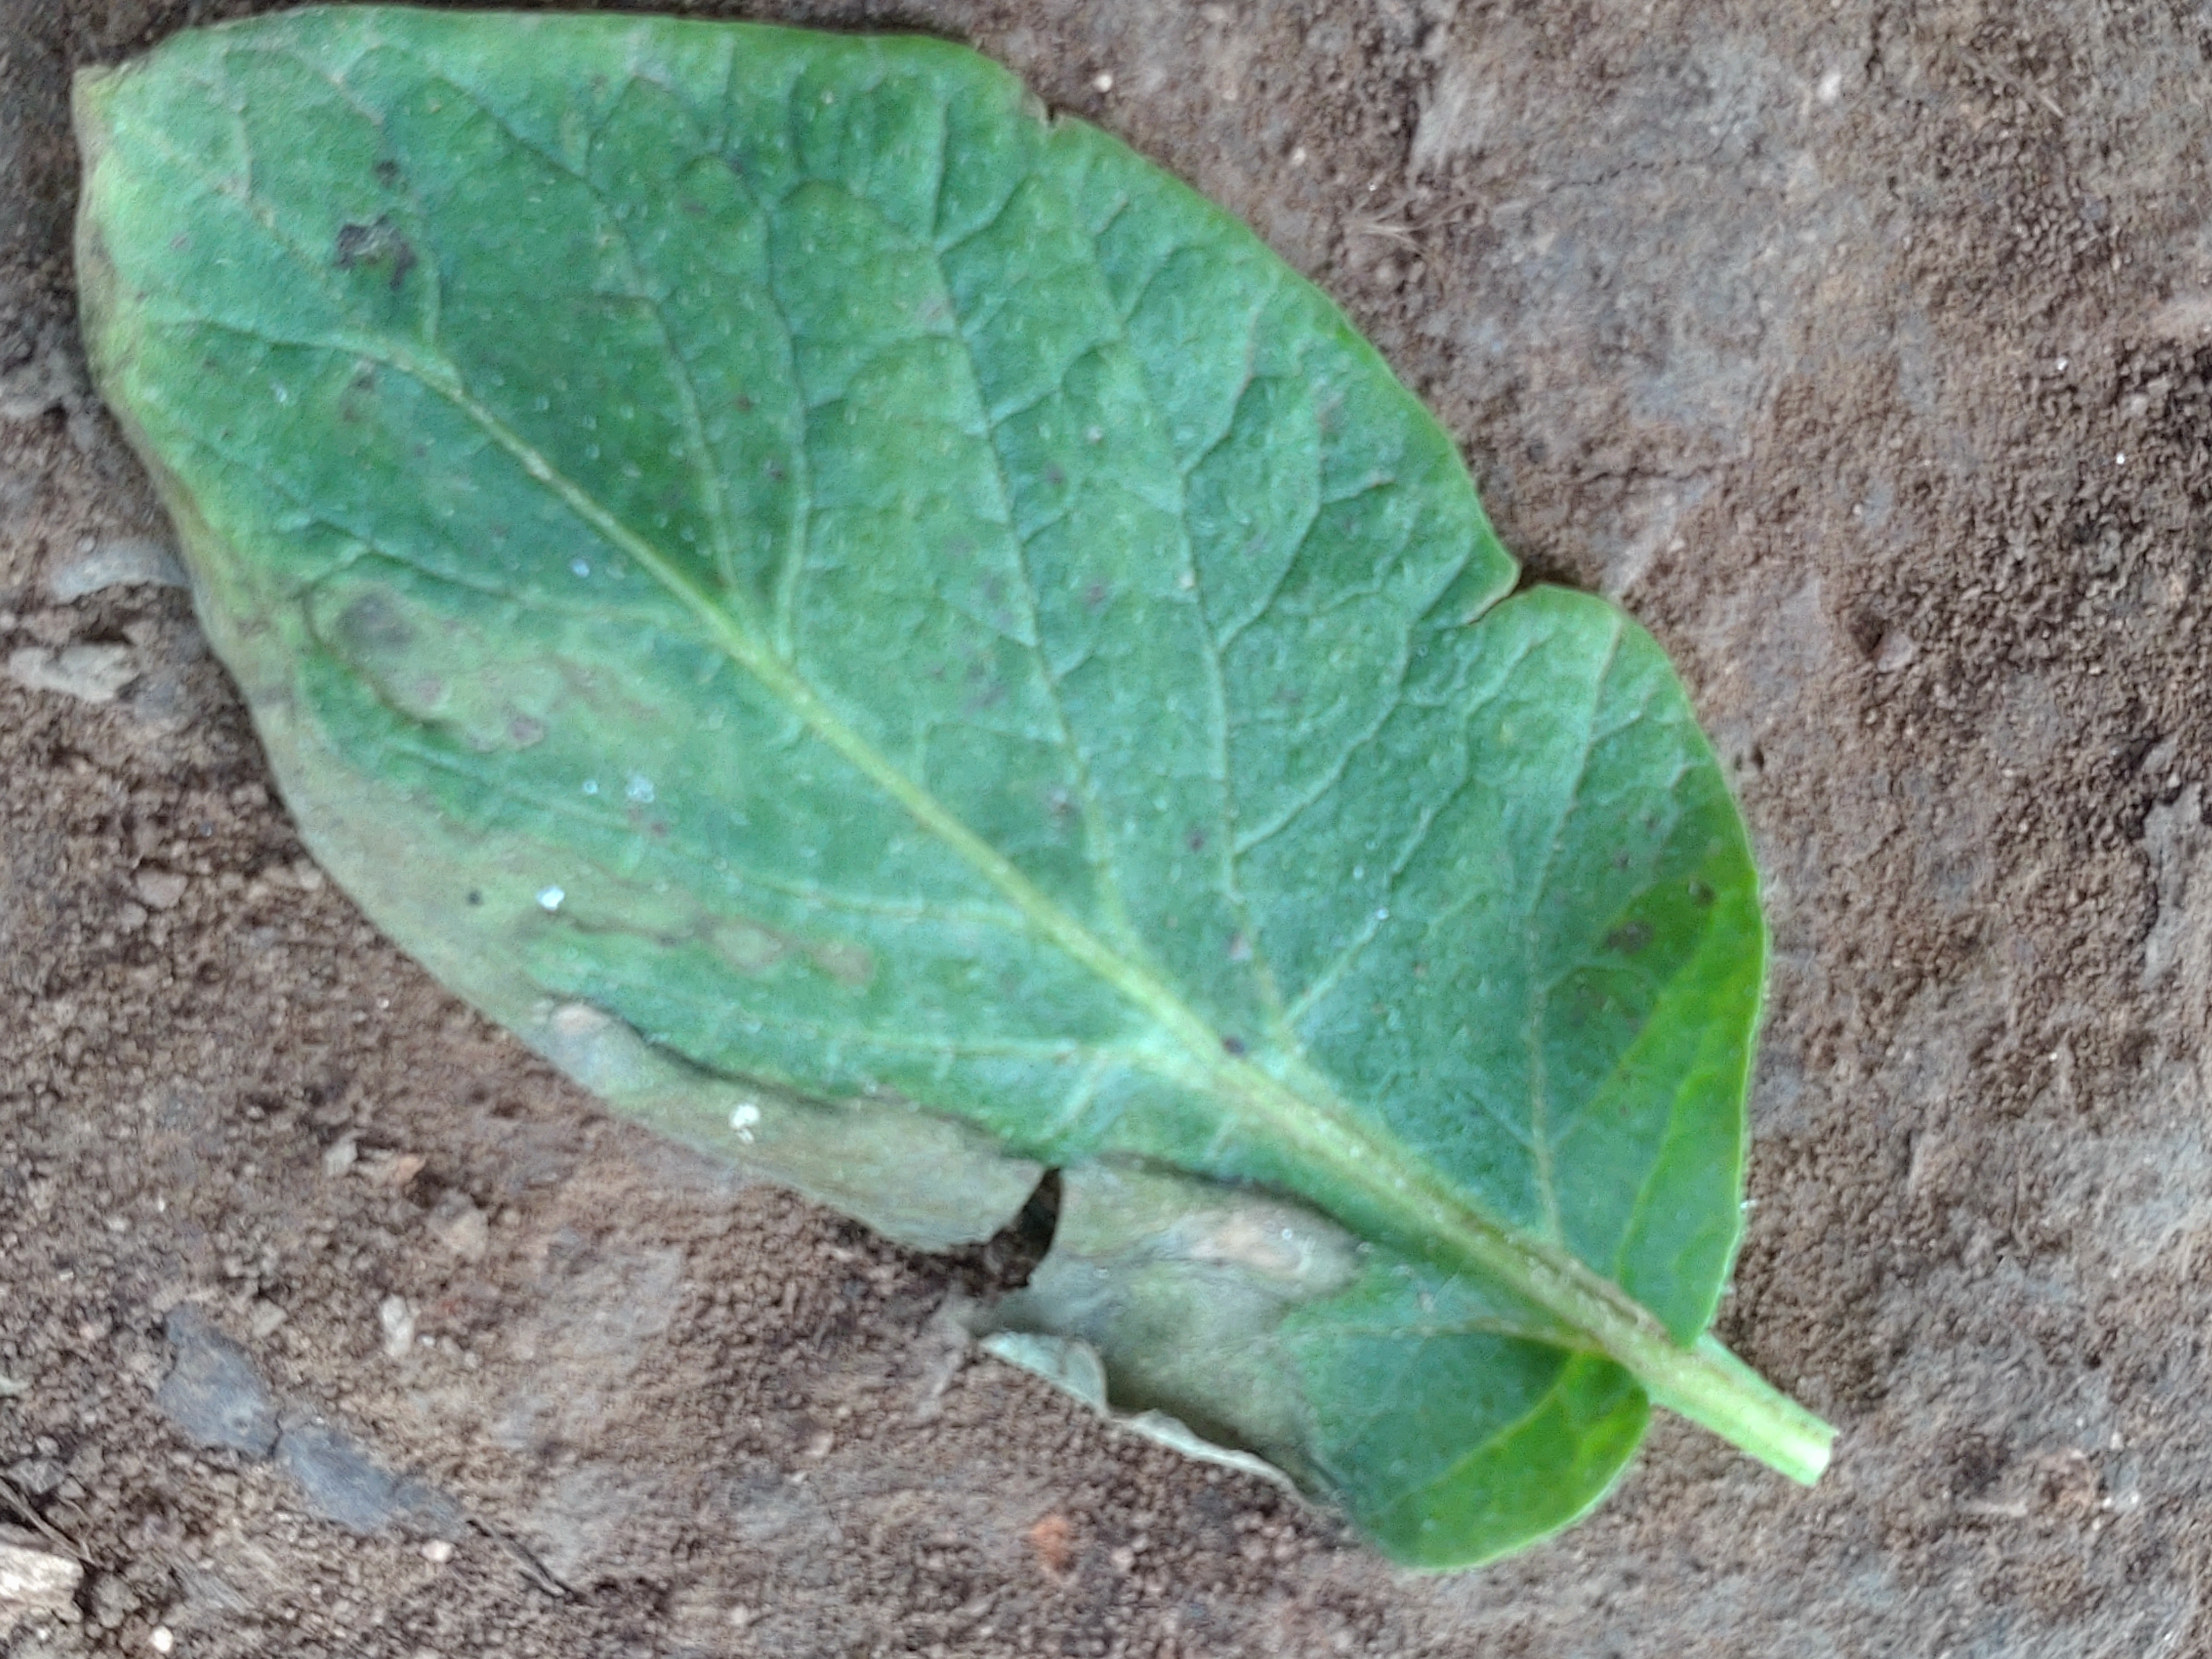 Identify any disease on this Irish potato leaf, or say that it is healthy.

early blight
